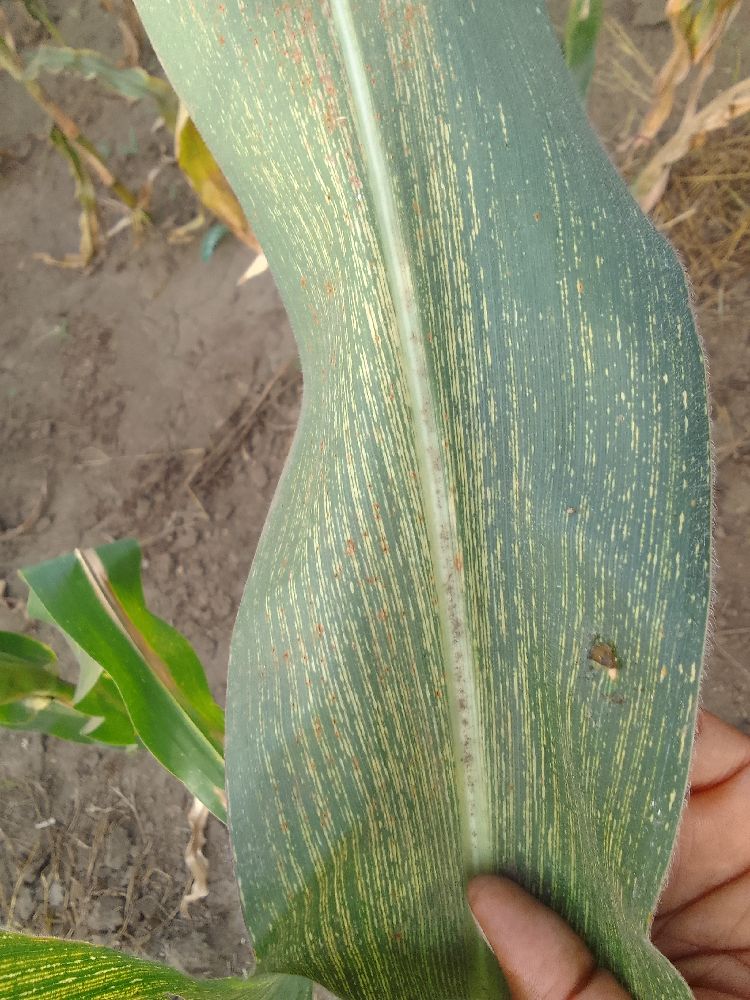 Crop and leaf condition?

maize, maize streak virus
